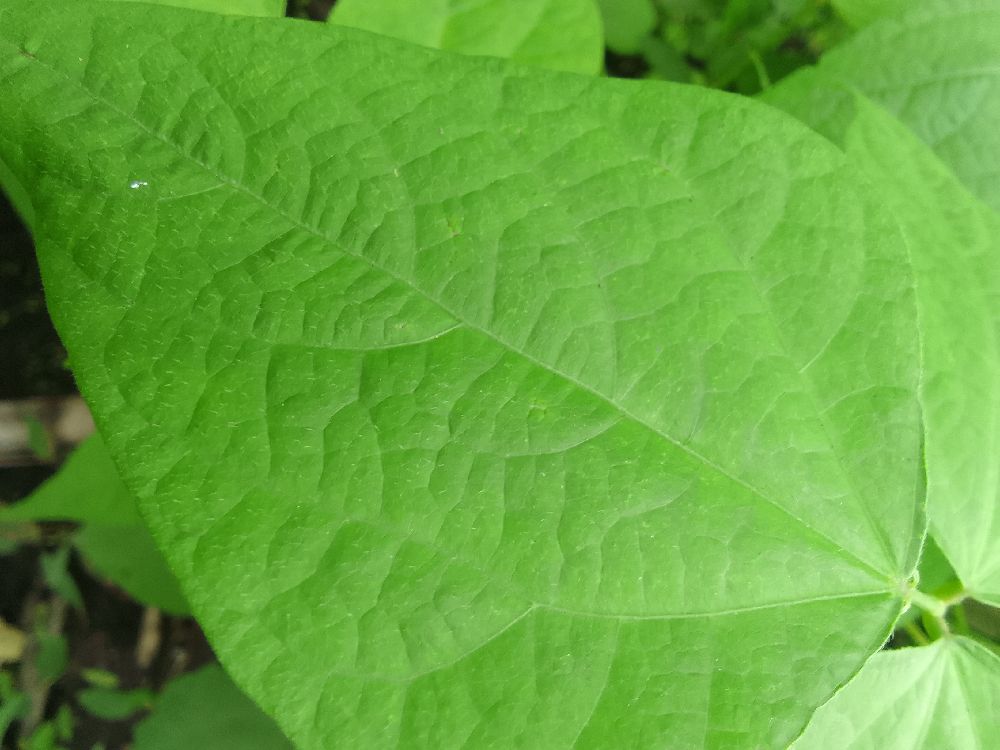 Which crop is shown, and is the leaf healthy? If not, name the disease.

common bean, healthy
